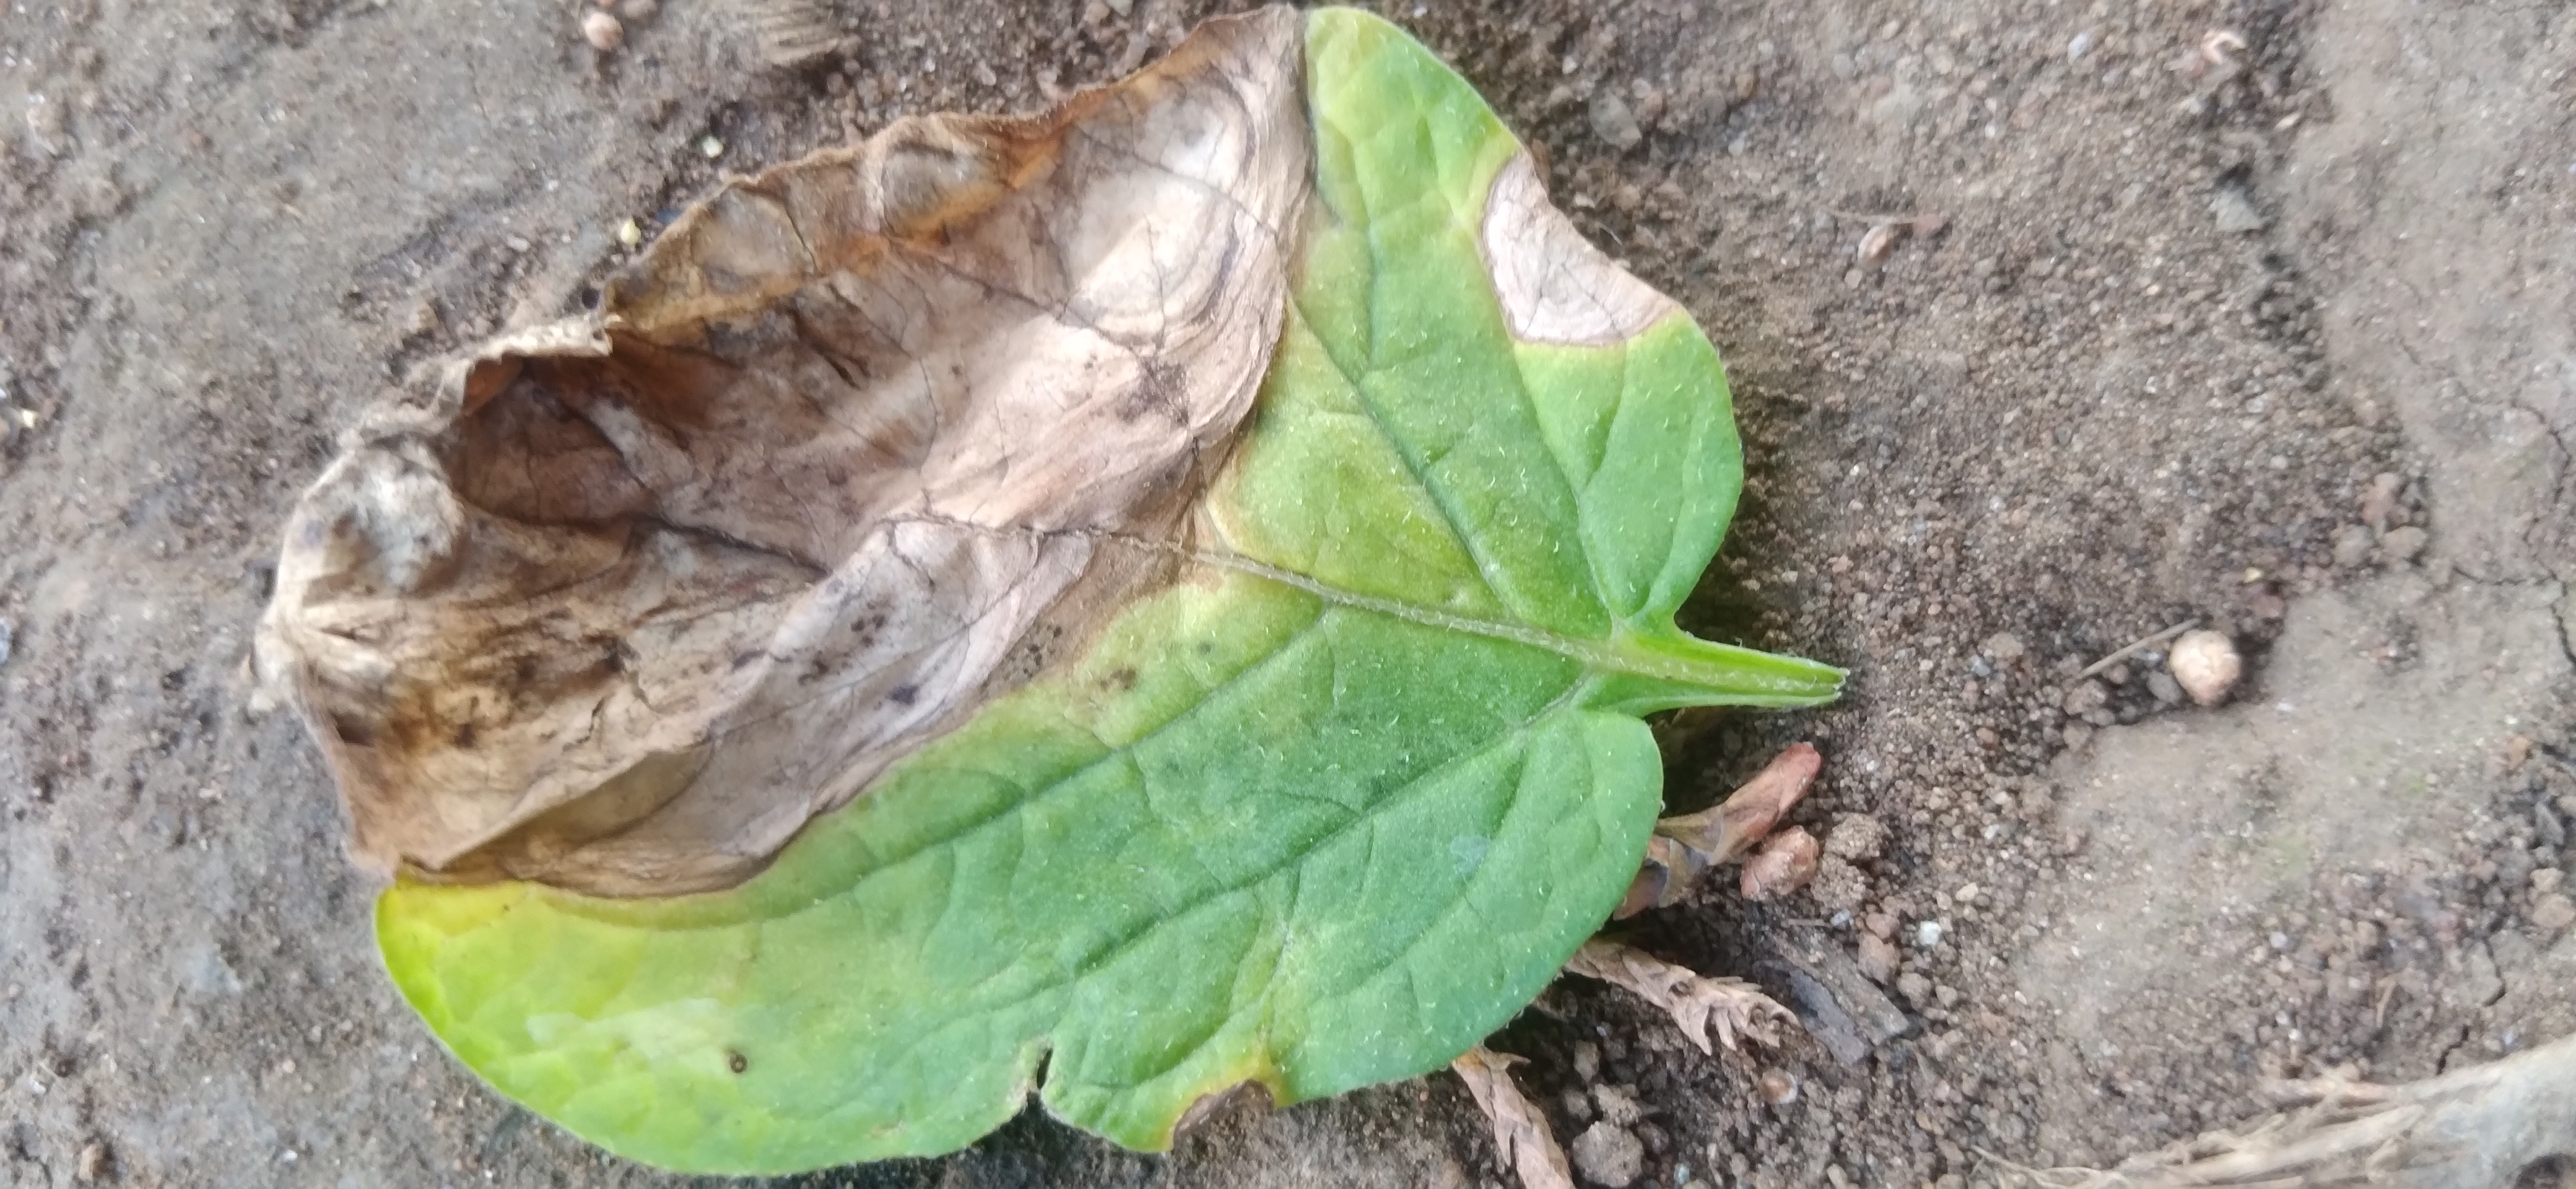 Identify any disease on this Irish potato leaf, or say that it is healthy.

early blight
